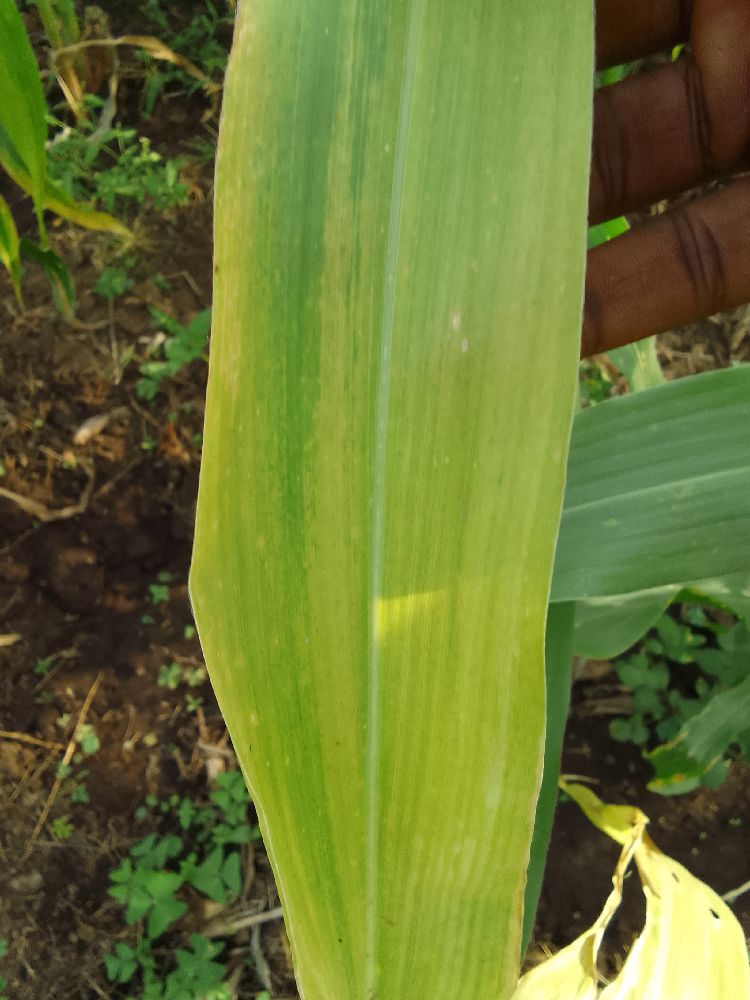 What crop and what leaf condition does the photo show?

maize, maize lethal necrosis
